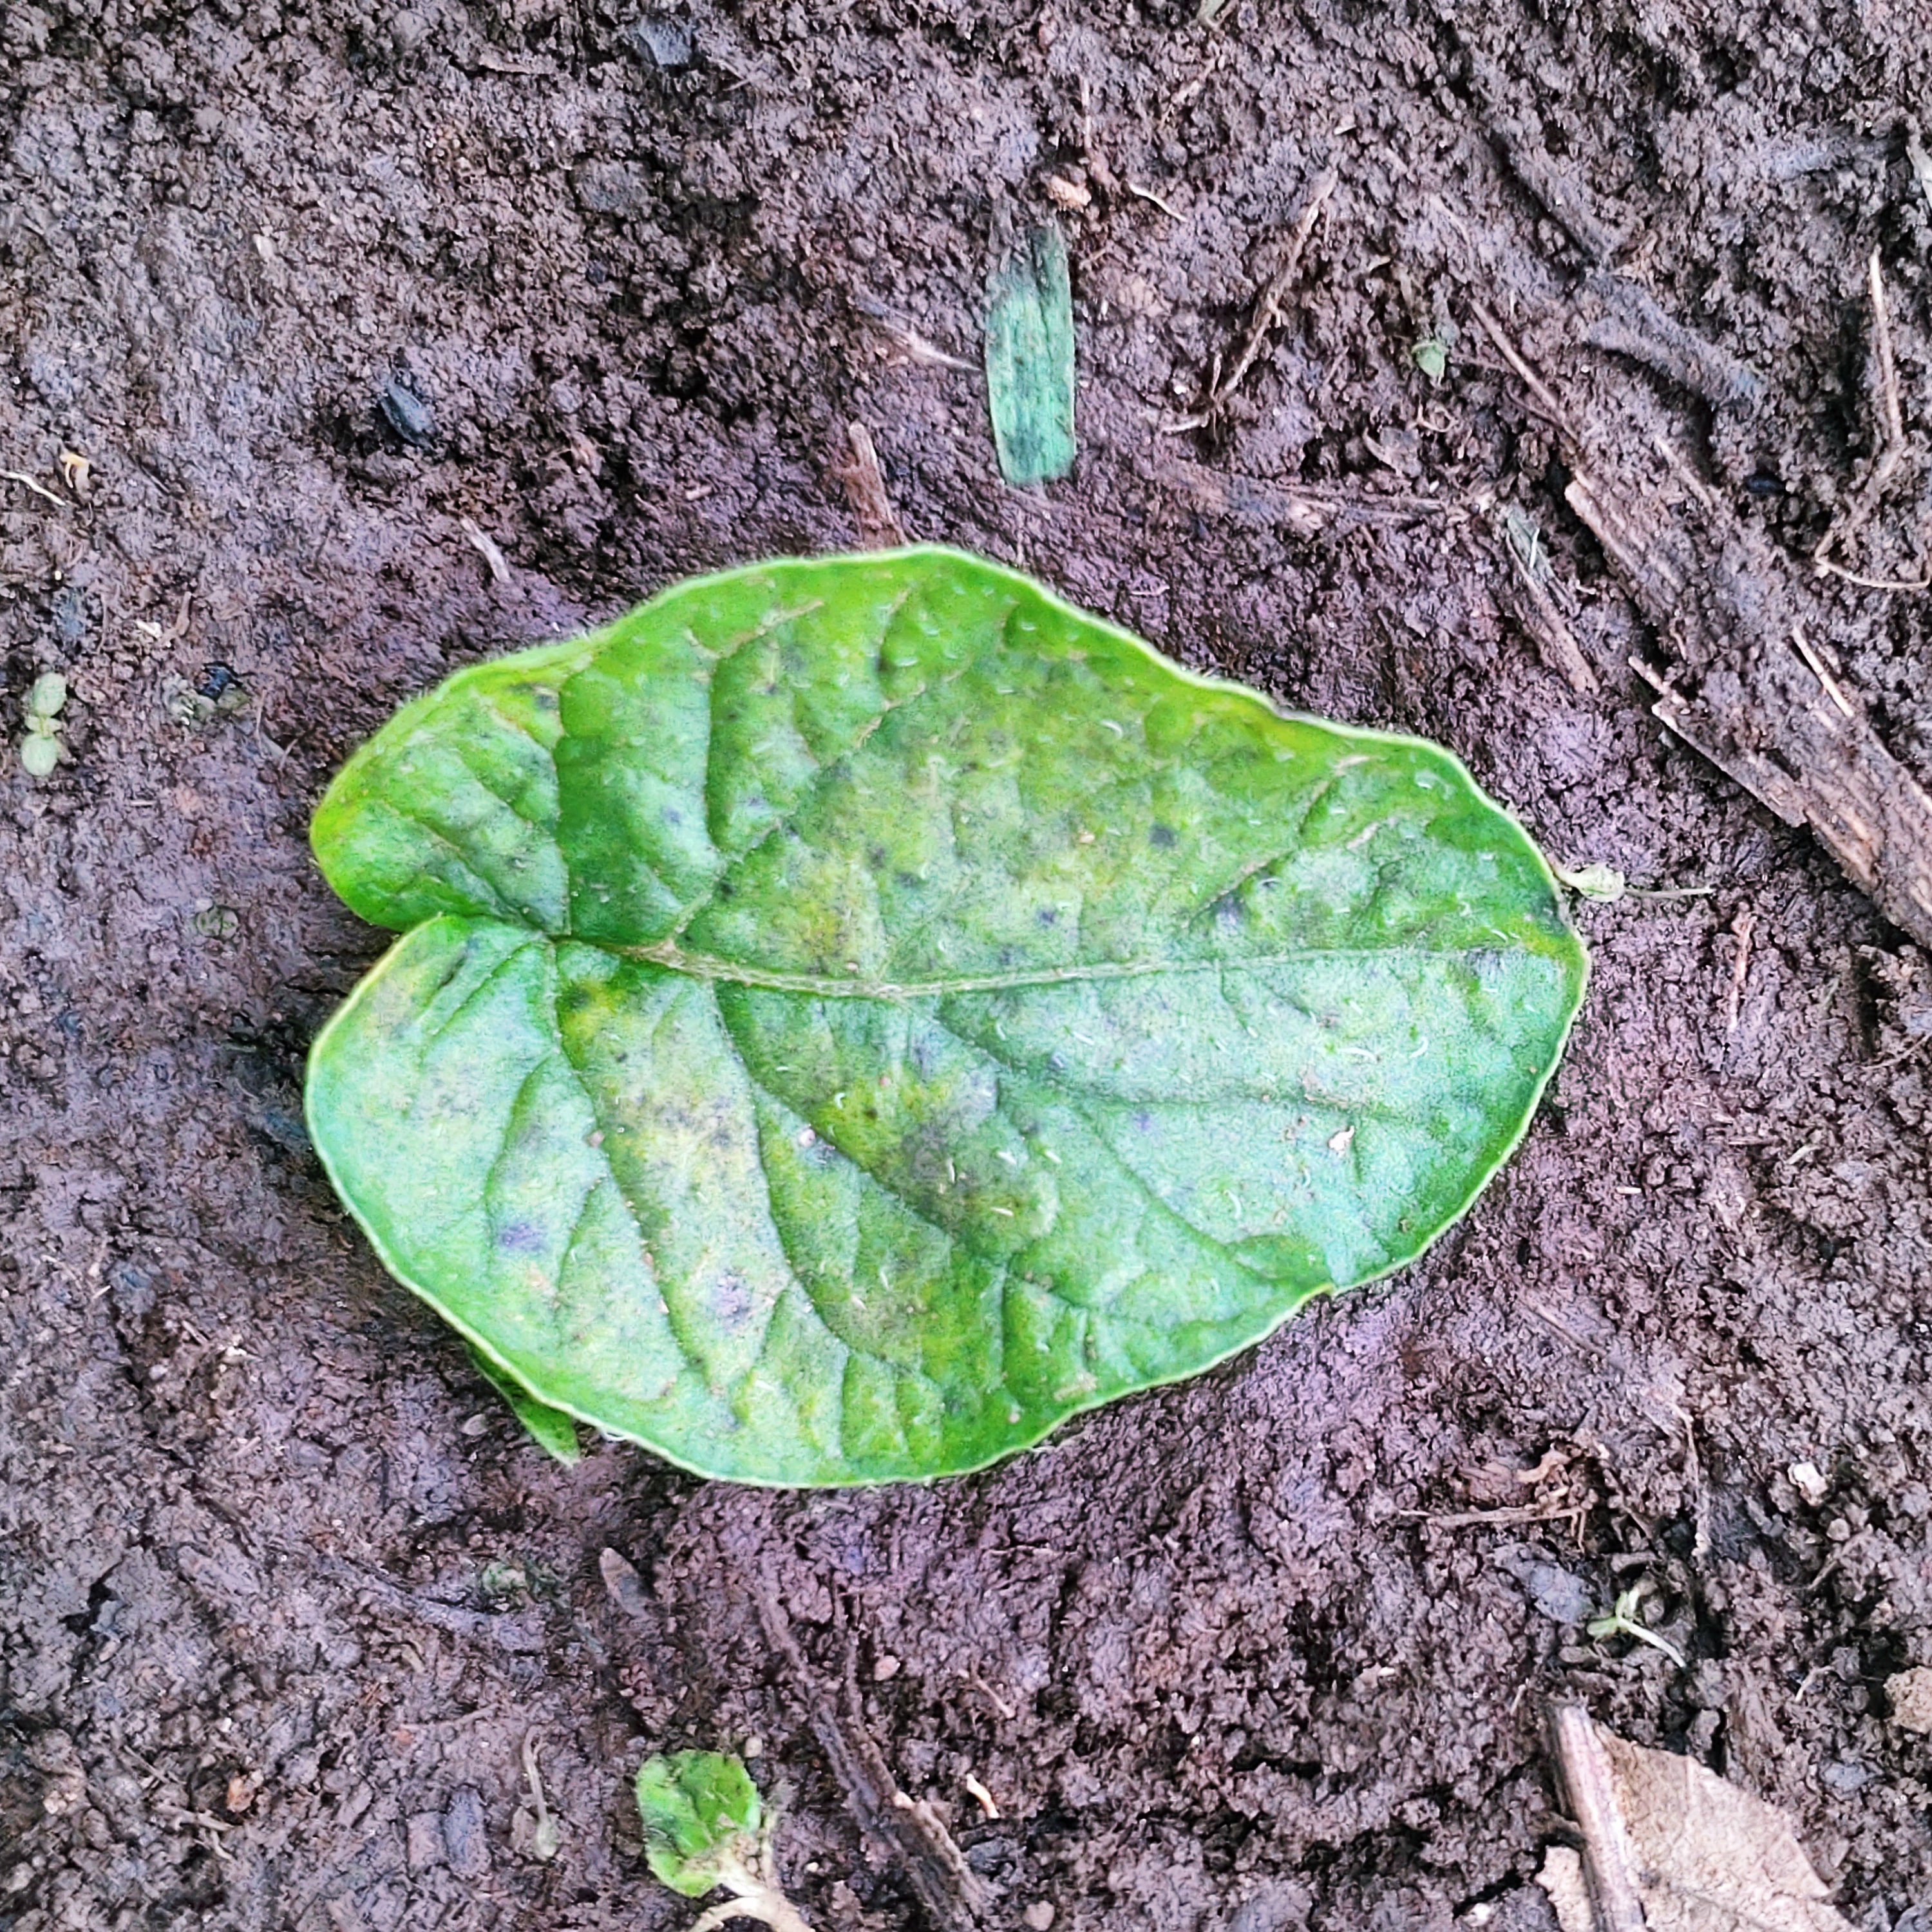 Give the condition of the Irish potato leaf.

late blight
